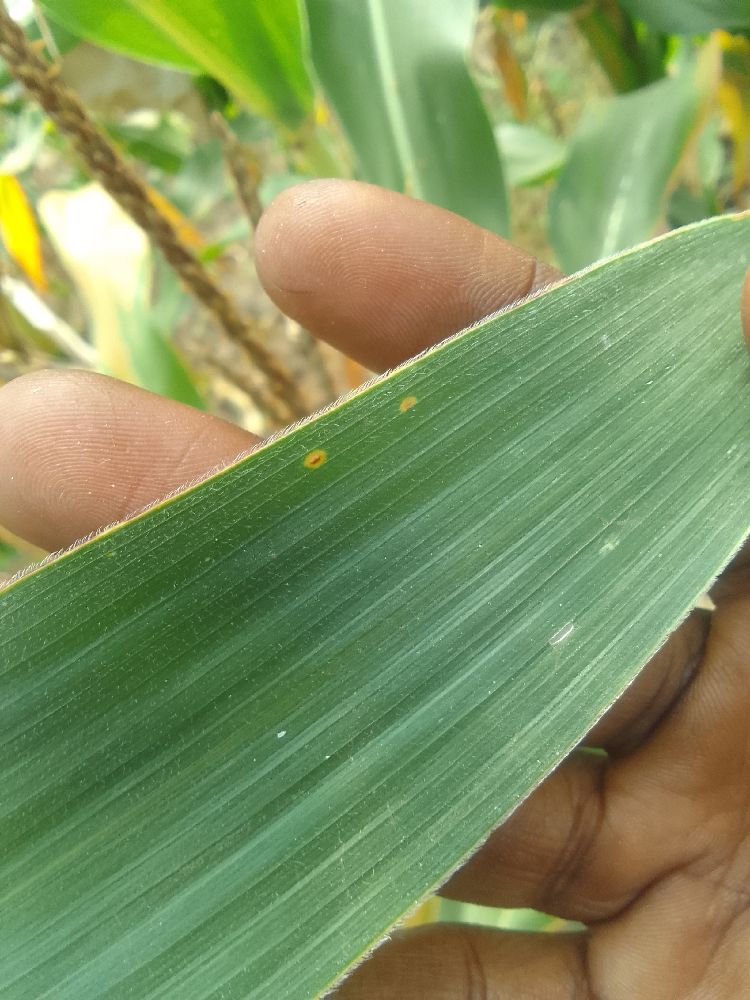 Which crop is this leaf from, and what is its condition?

maize, healthy
